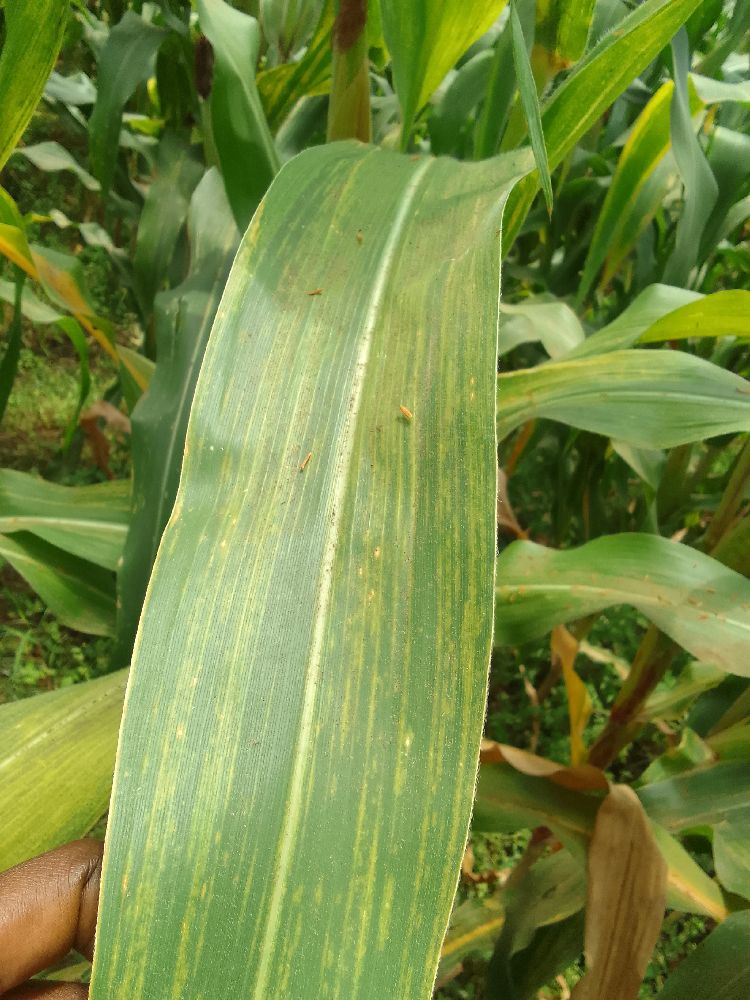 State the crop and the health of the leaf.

maize, maize lethal necrosis
